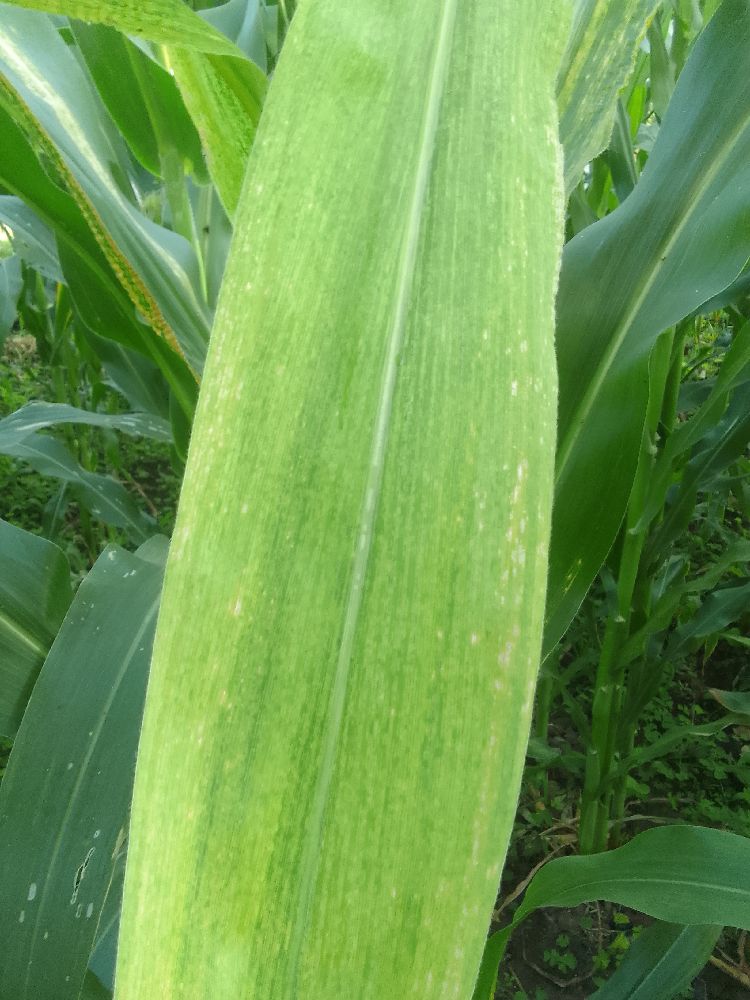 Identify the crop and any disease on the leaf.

maize, maize lethal necrosis
